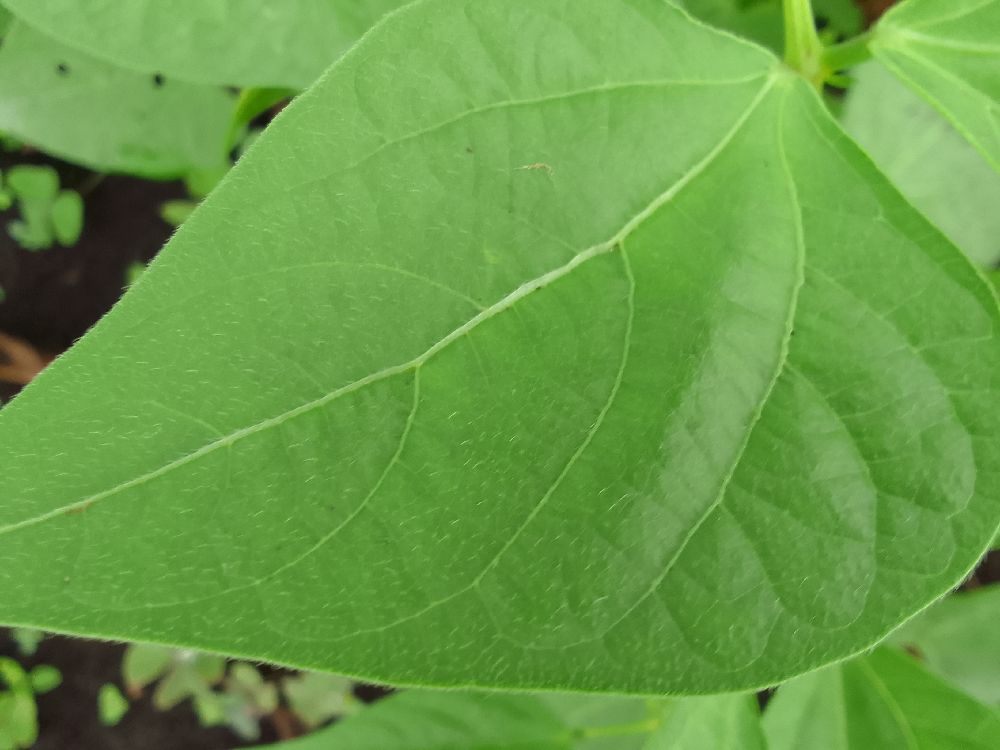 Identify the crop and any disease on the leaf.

common bean, healthy
